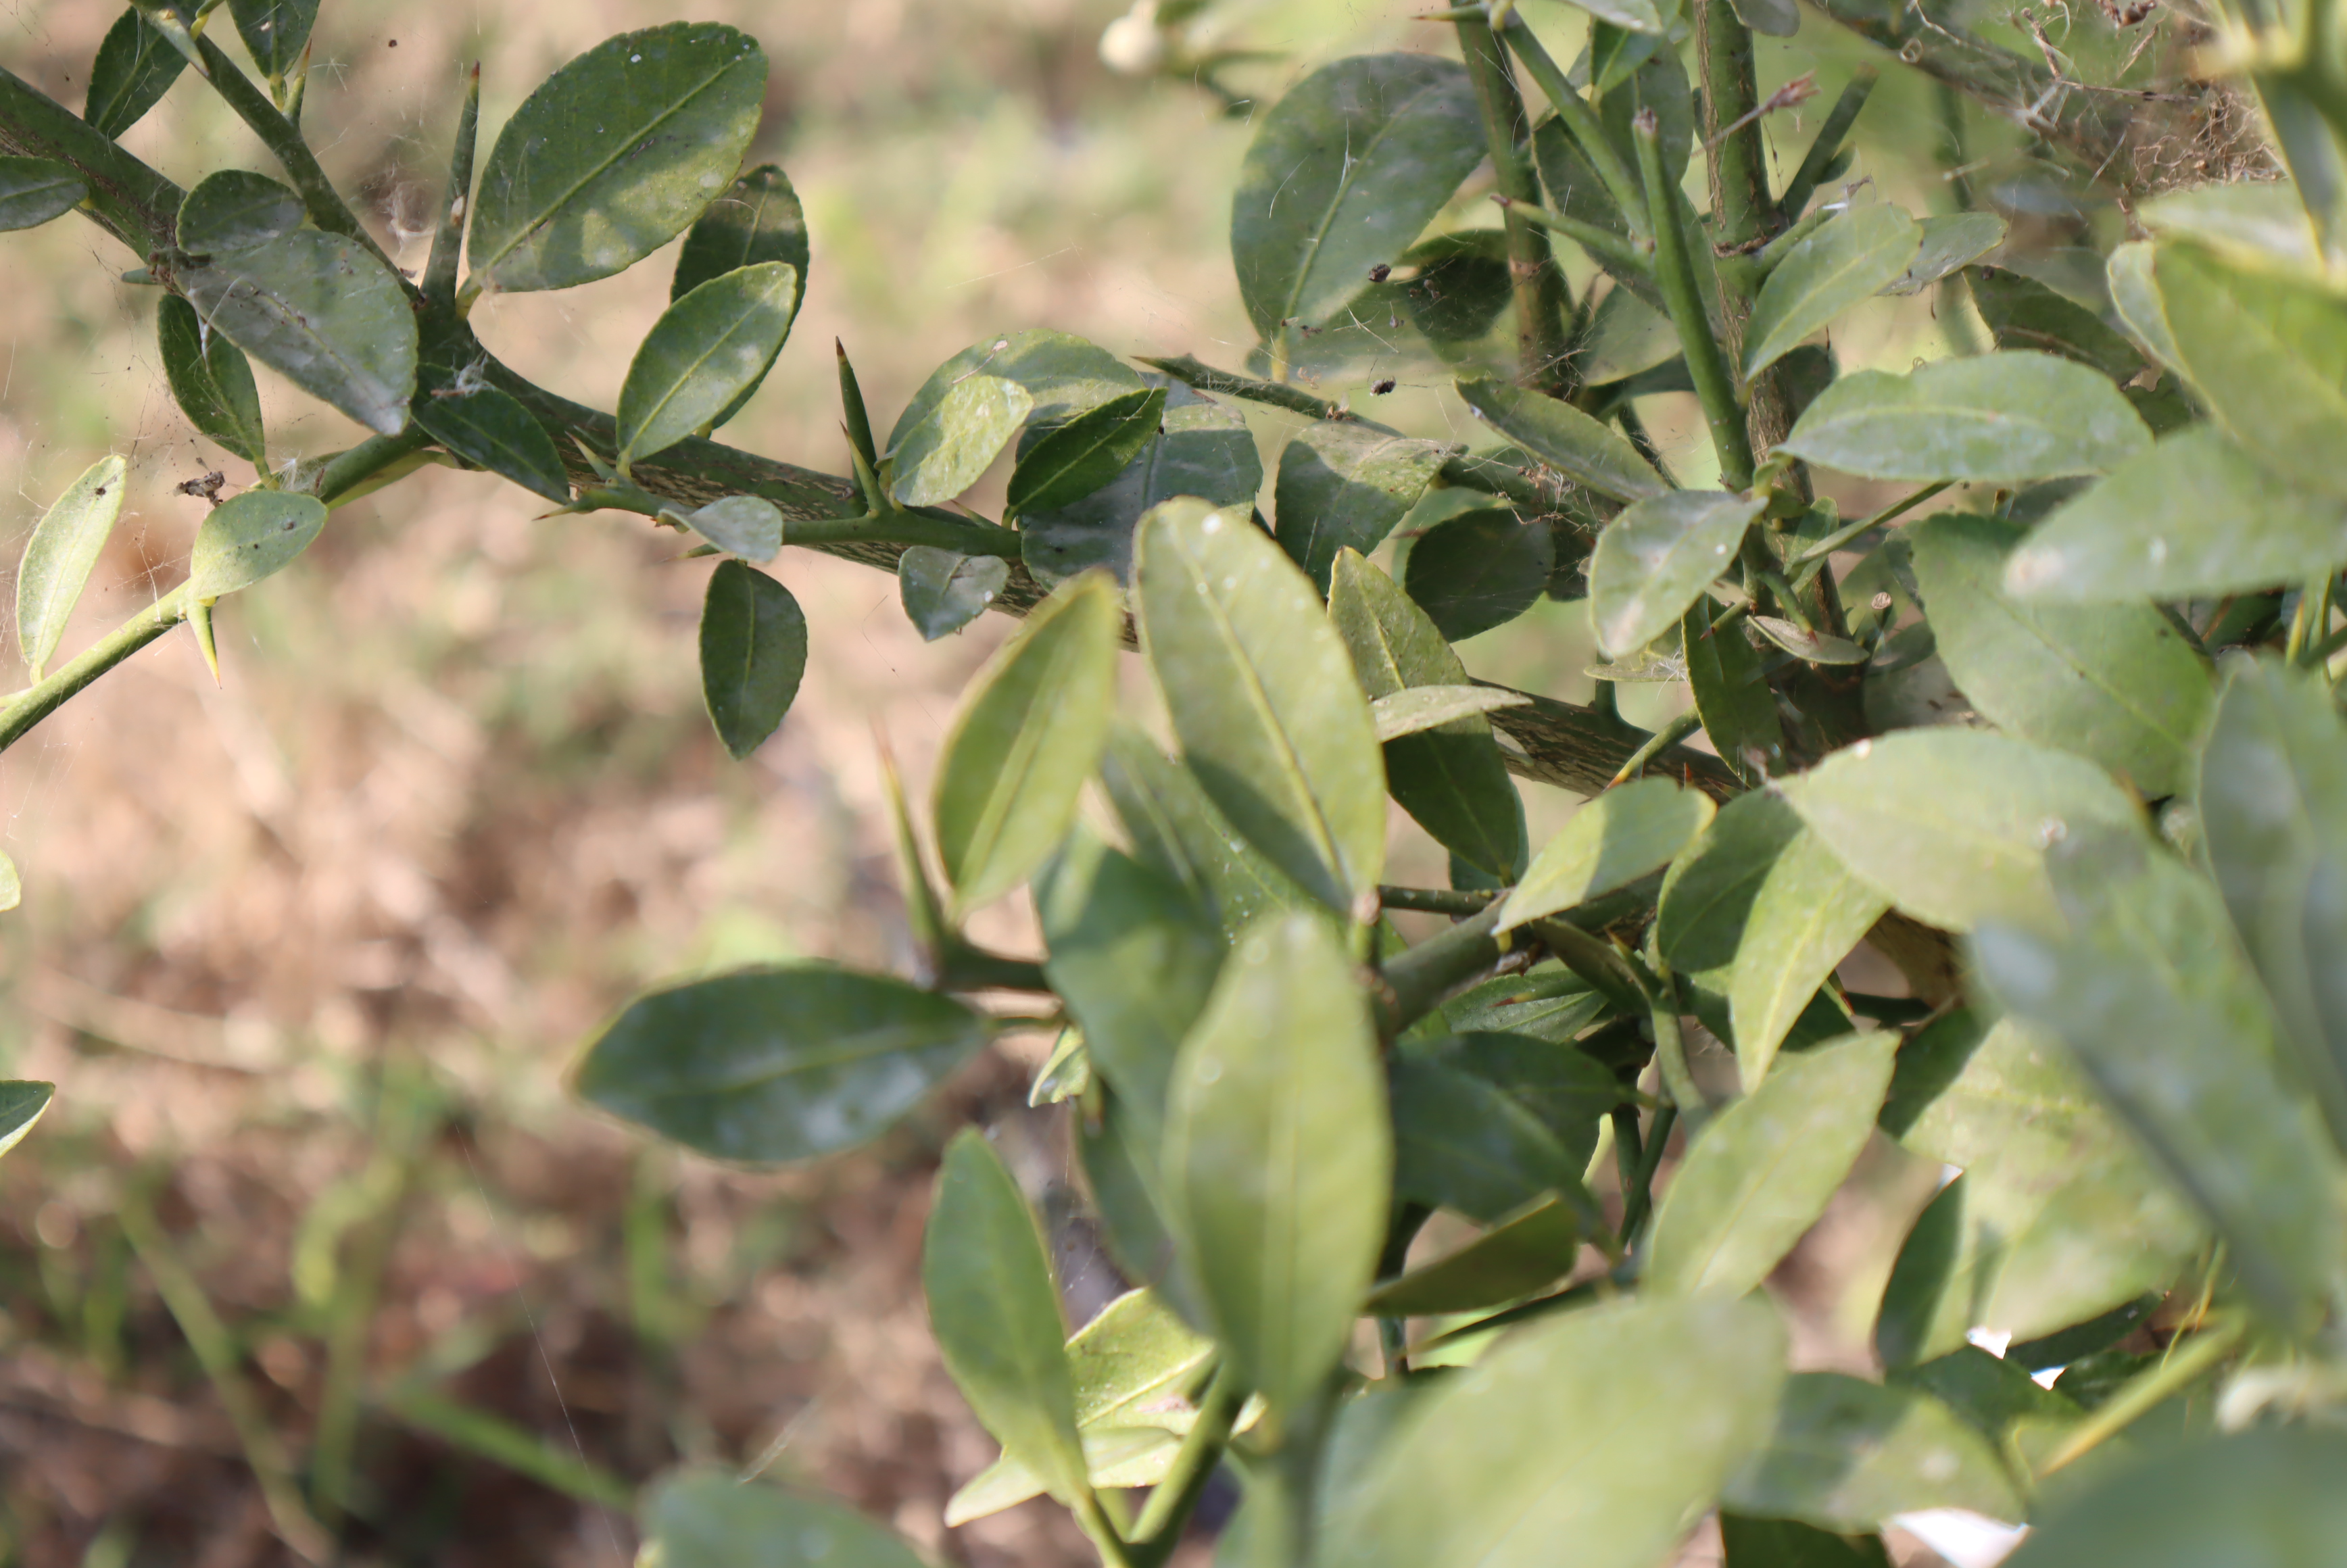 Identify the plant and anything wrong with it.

citrus, healthy
